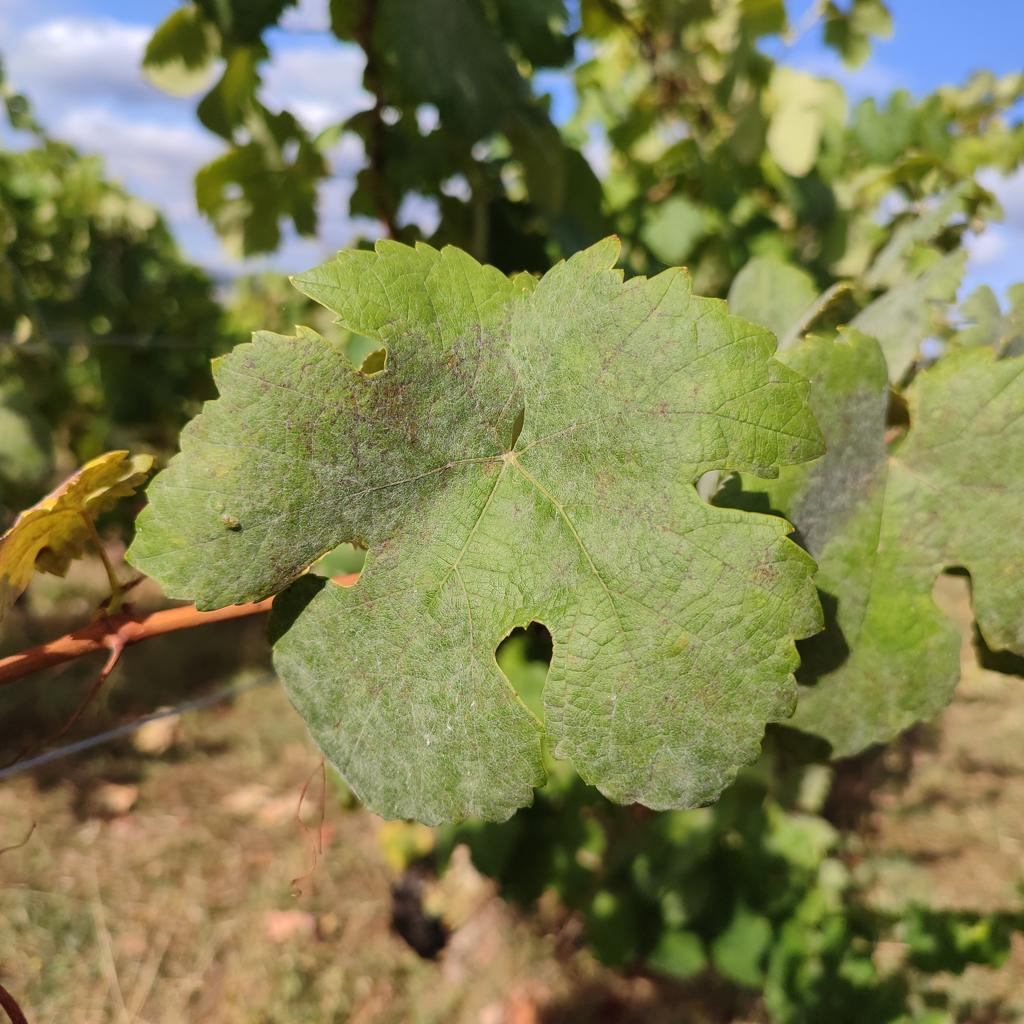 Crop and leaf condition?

grapevine, powdery mildew
